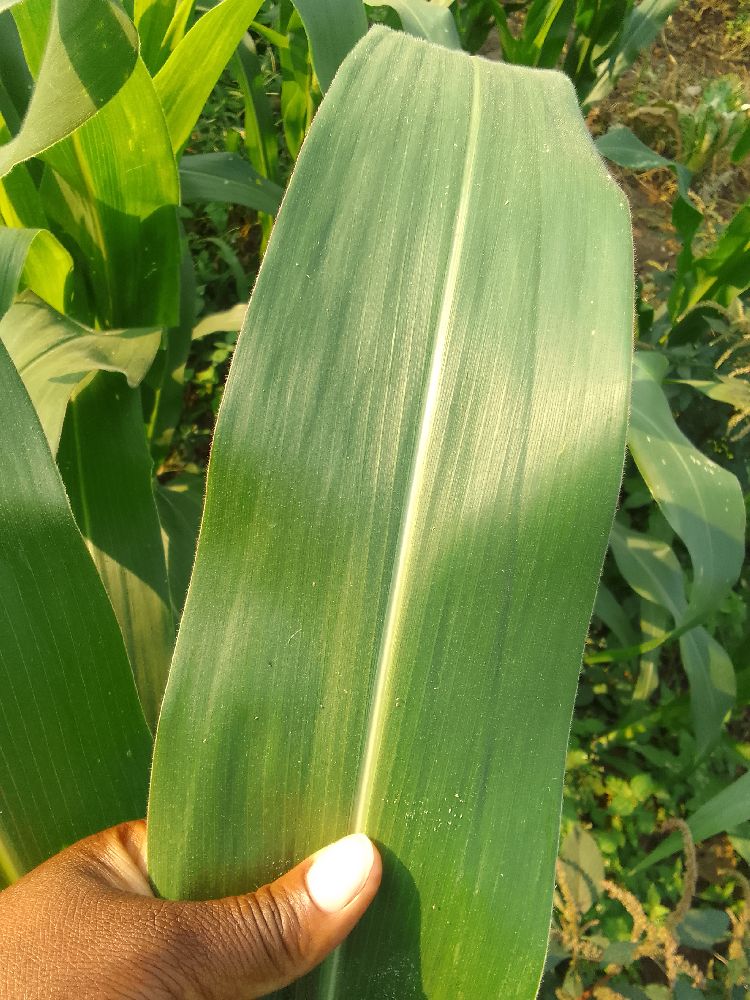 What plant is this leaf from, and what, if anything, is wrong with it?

maize, healthy
